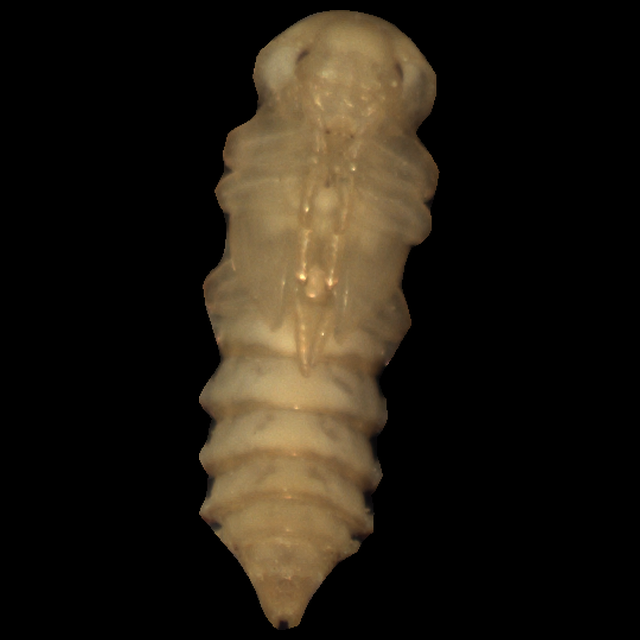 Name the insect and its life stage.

mealworm pupa
